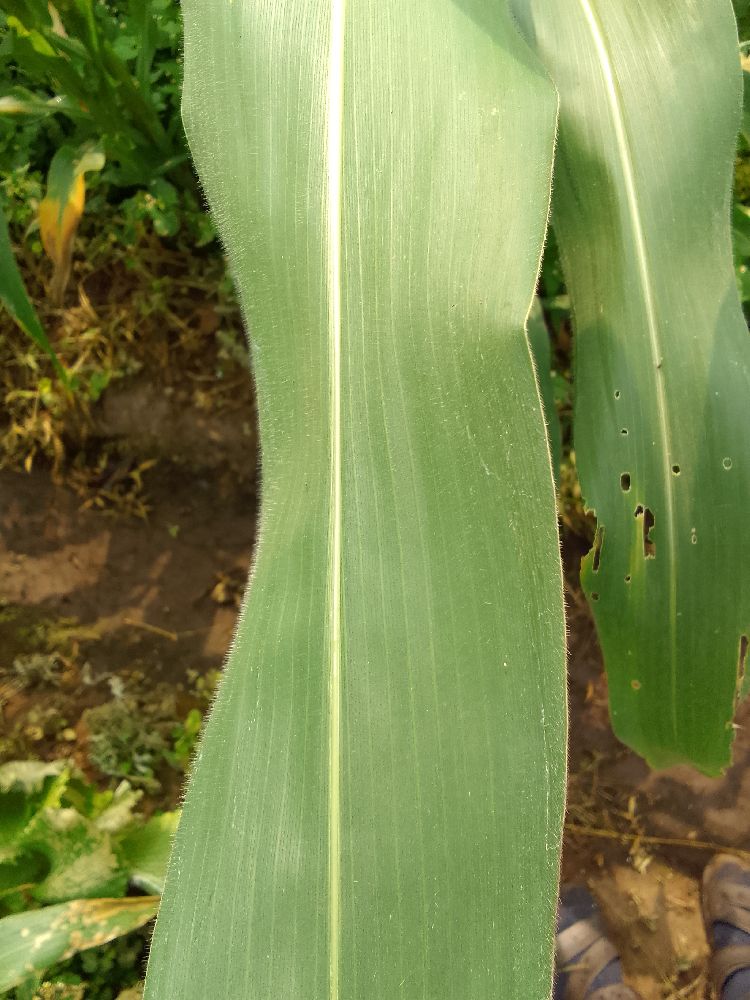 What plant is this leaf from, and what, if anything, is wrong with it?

maize, healthy
